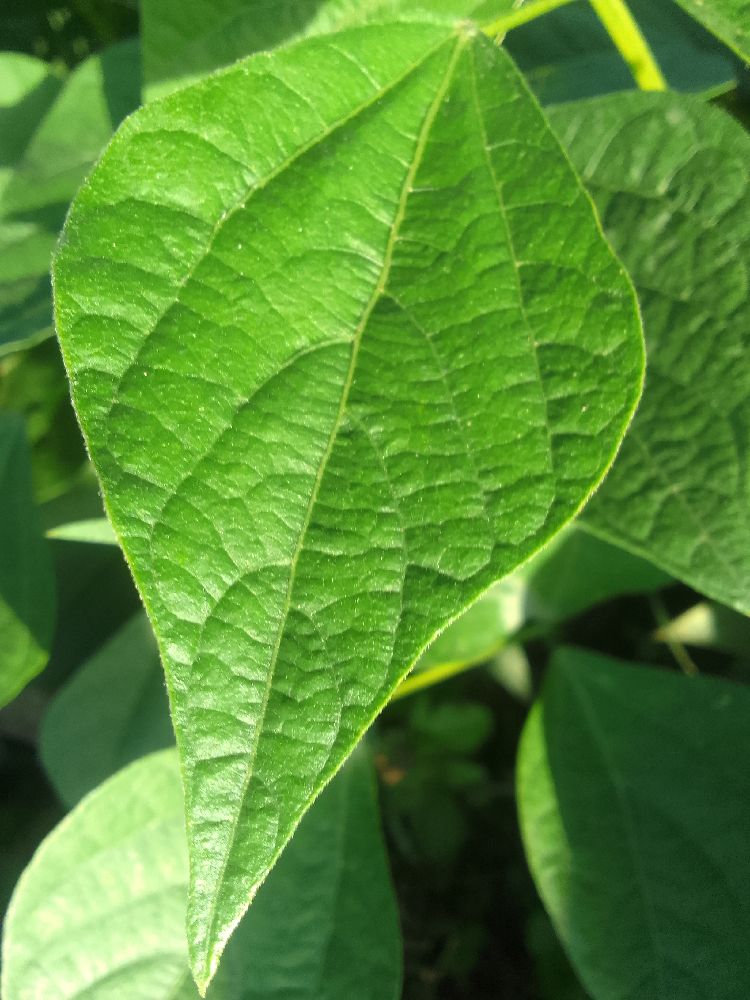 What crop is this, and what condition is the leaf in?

common bean, healthy
